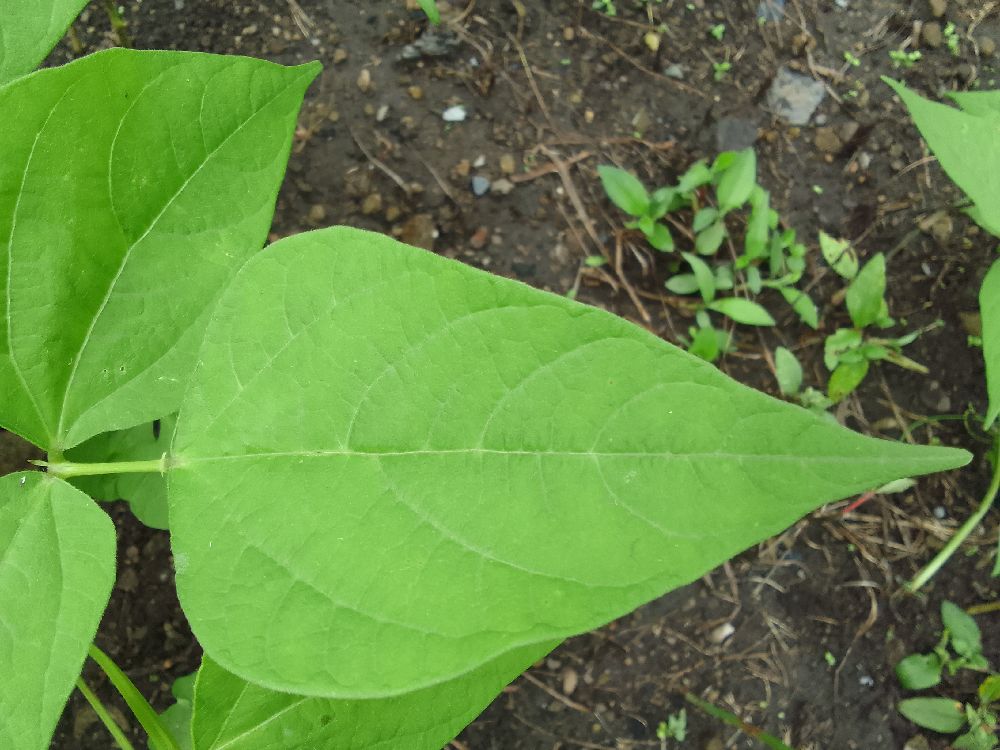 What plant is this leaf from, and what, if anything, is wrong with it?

common bean, healthy
